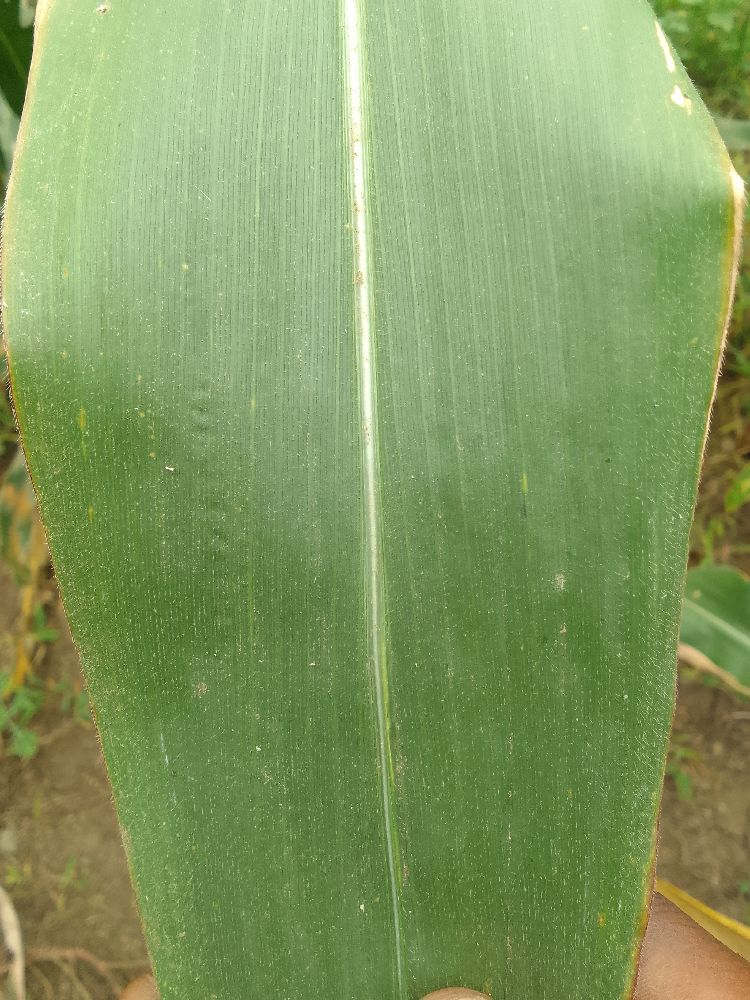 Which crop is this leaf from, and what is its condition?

maize, healthy
